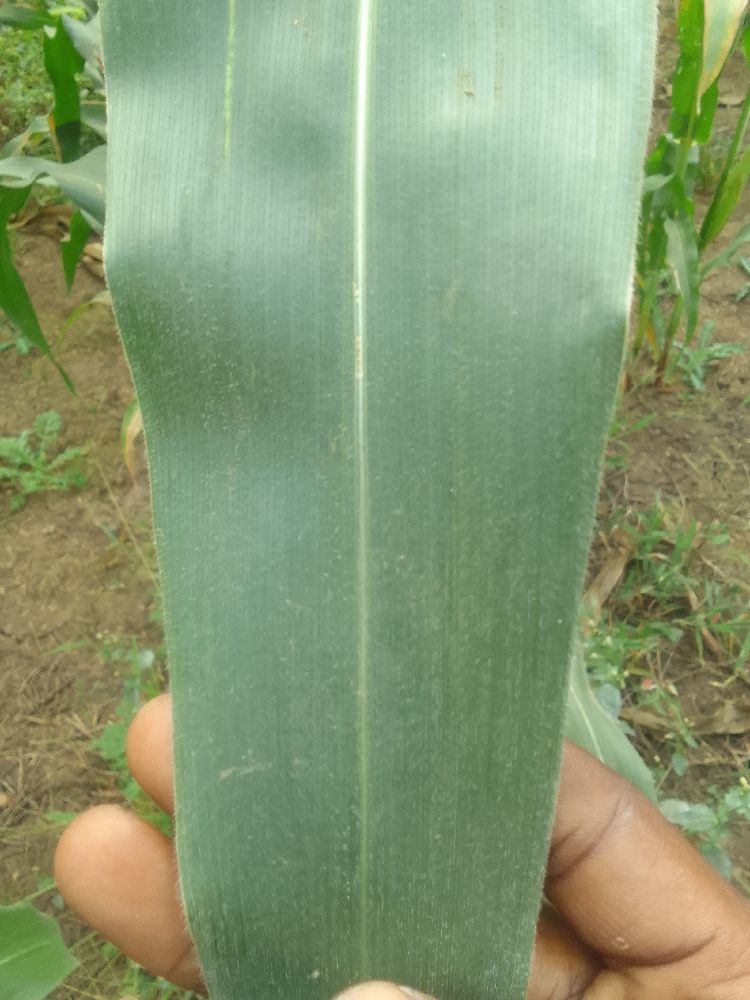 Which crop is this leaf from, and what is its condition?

maize, healthy
